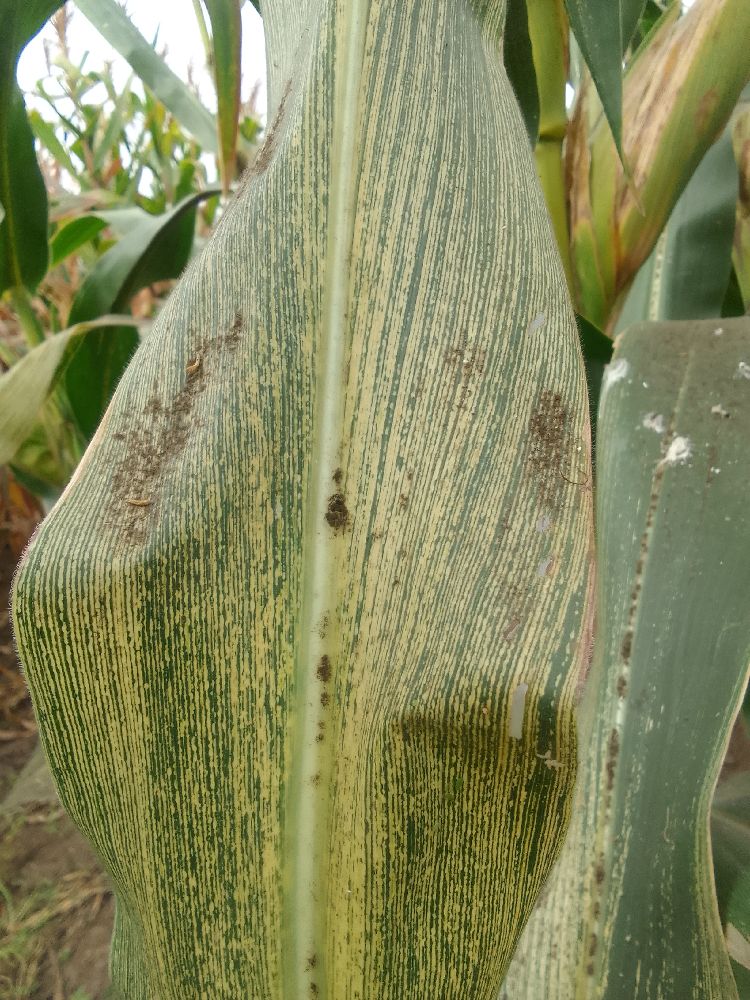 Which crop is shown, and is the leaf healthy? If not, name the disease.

maize, maize streak virus
